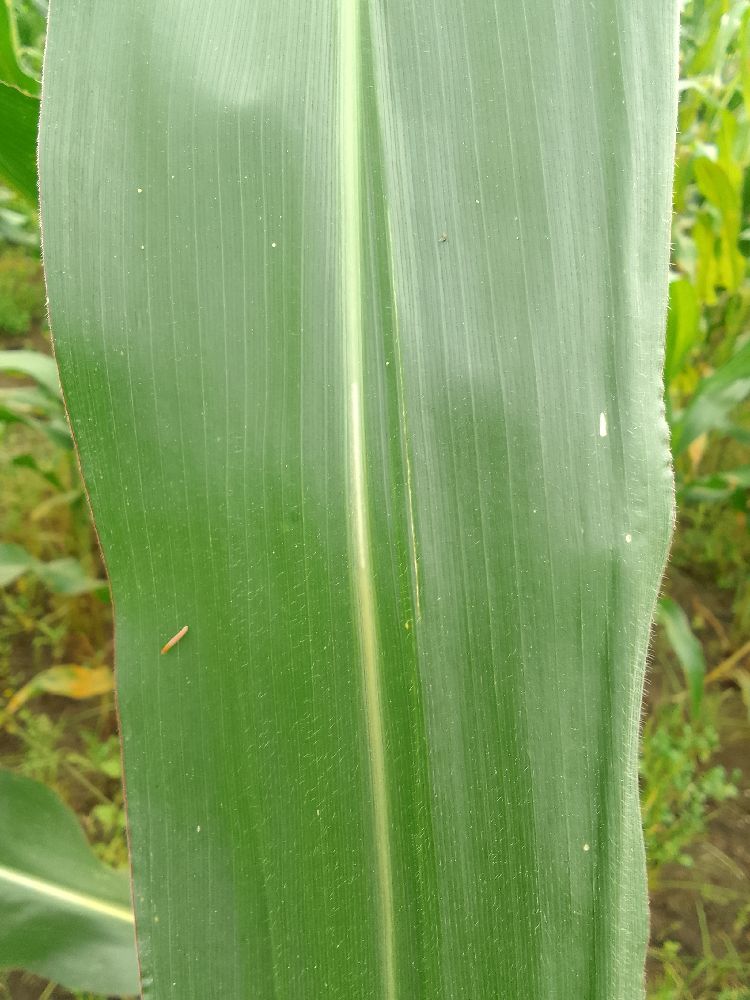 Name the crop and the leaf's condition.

maize, healthy
